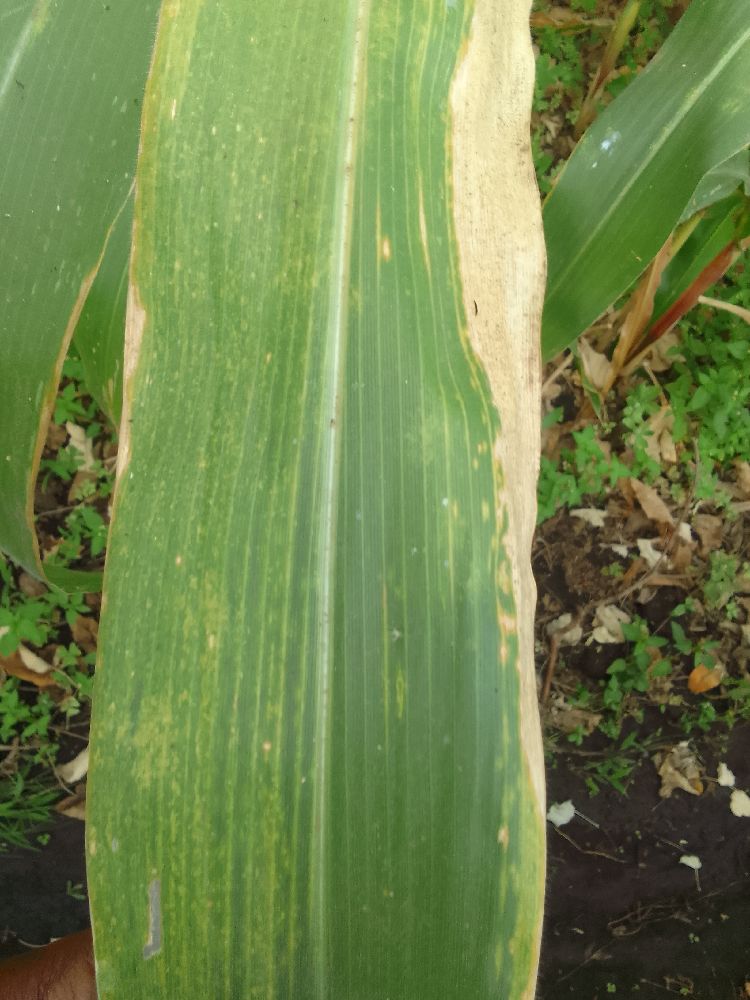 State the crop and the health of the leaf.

maize, maize lethal necrosis
